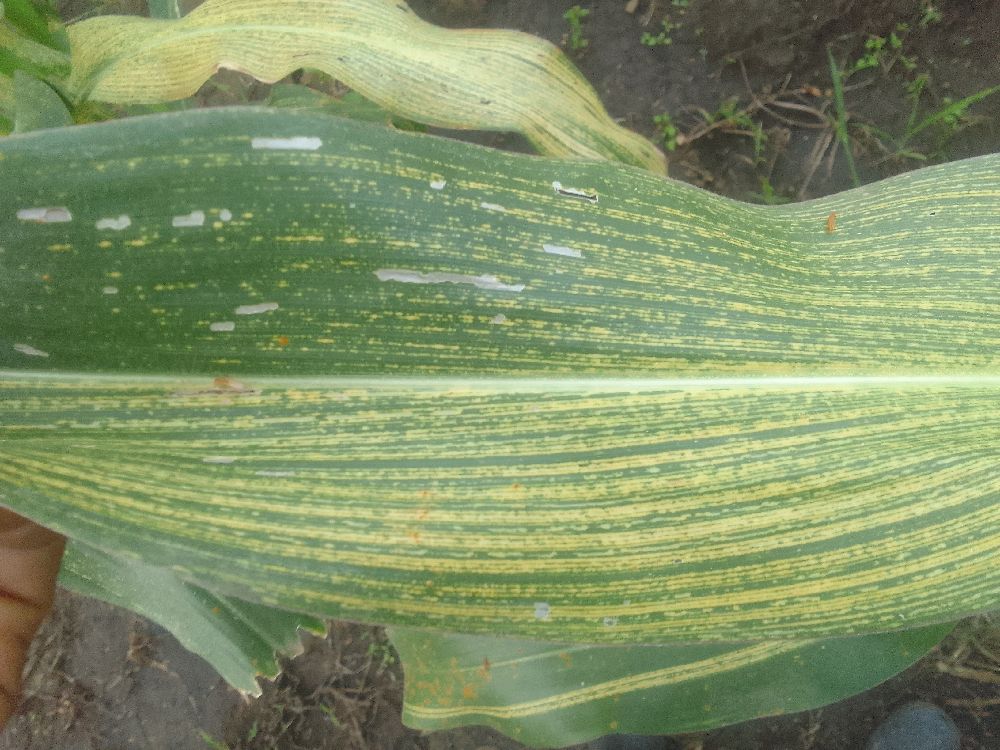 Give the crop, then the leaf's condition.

maize, maize streak virus
